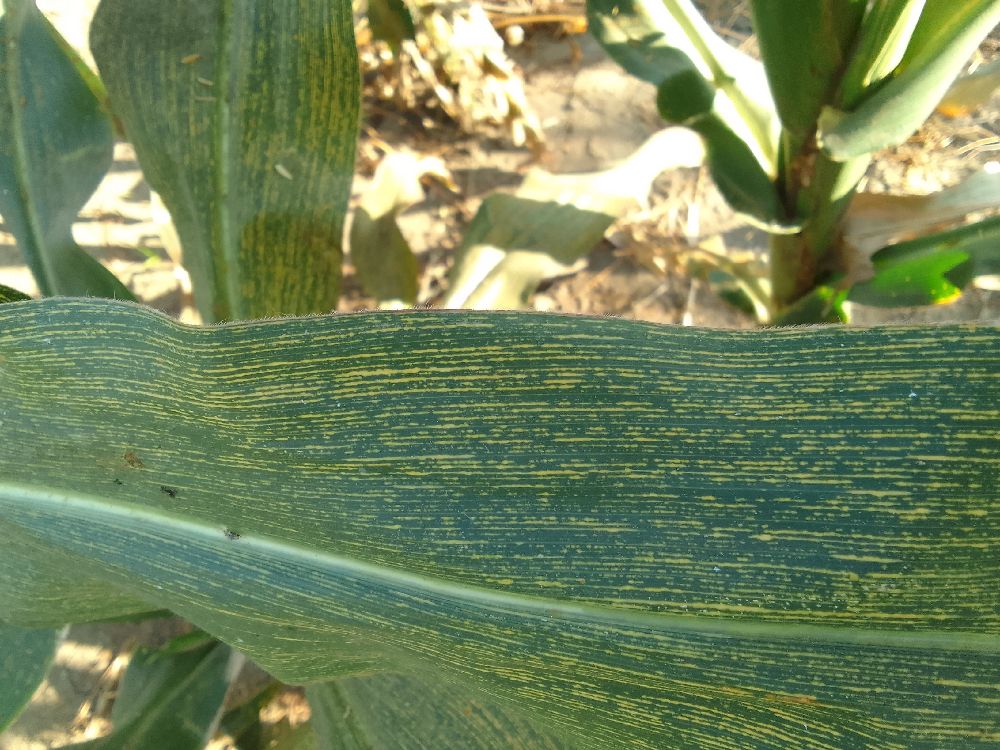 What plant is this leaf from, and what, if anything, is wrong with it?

maize, maize streak virus
